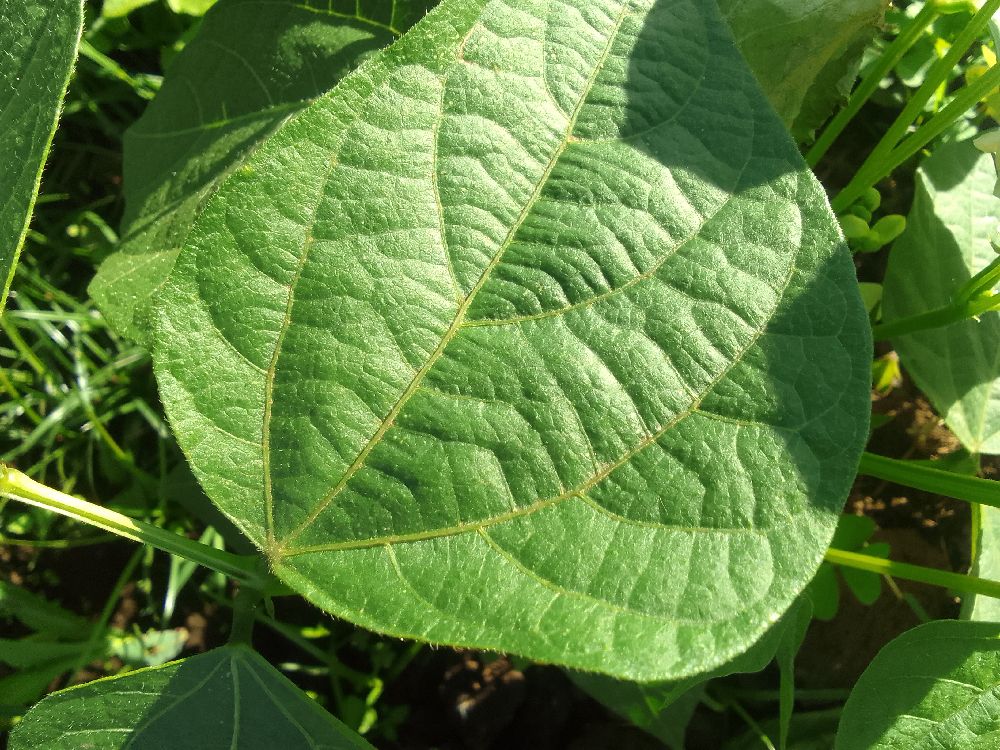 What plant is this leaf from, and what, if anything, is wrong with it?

common bean, healthy
